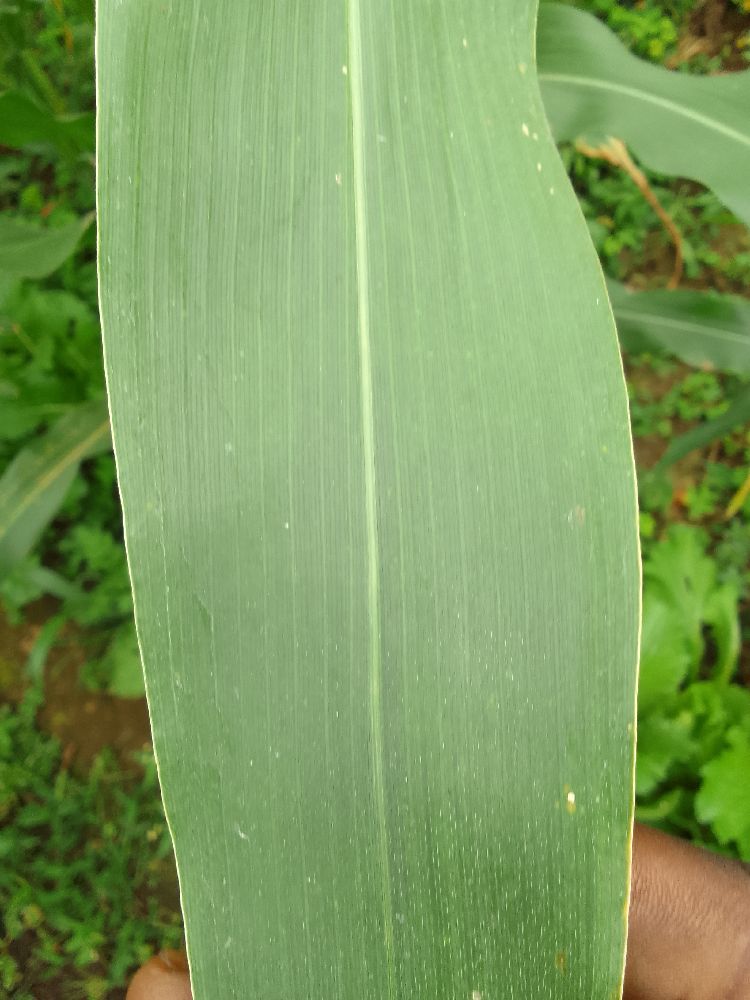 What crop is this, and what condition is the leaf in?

maize, healthy
